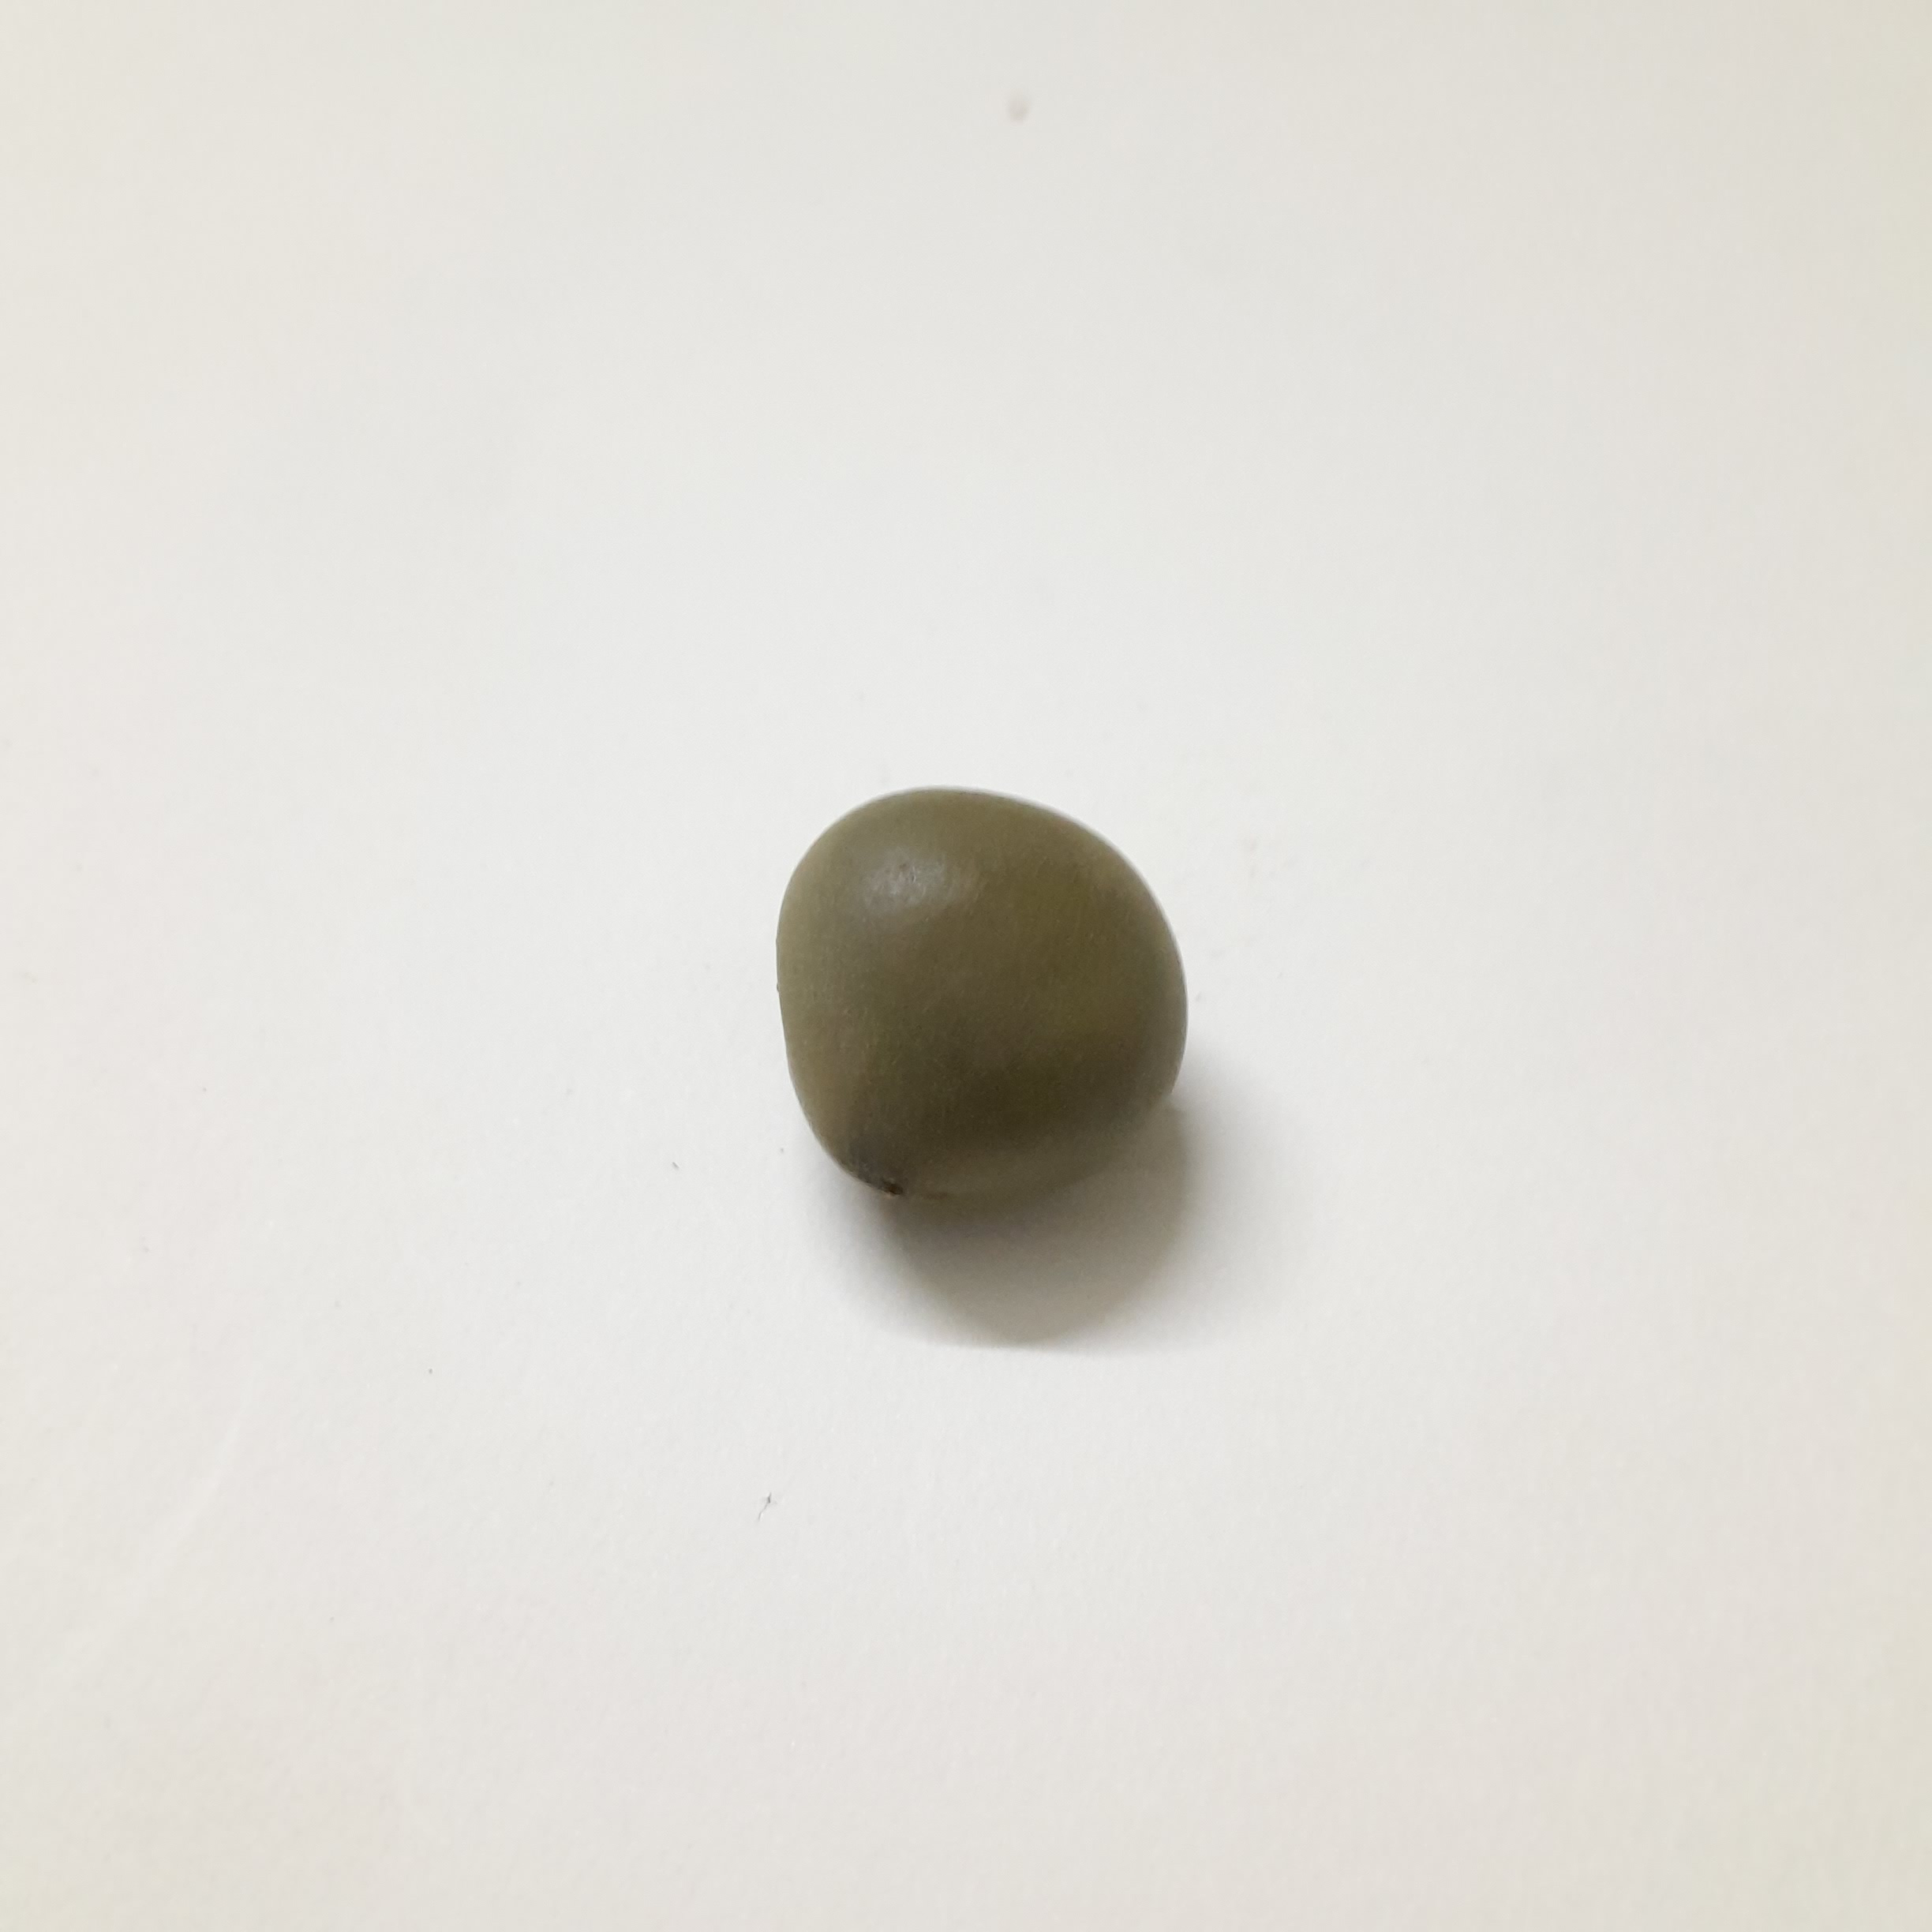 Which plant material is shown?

sagargota
